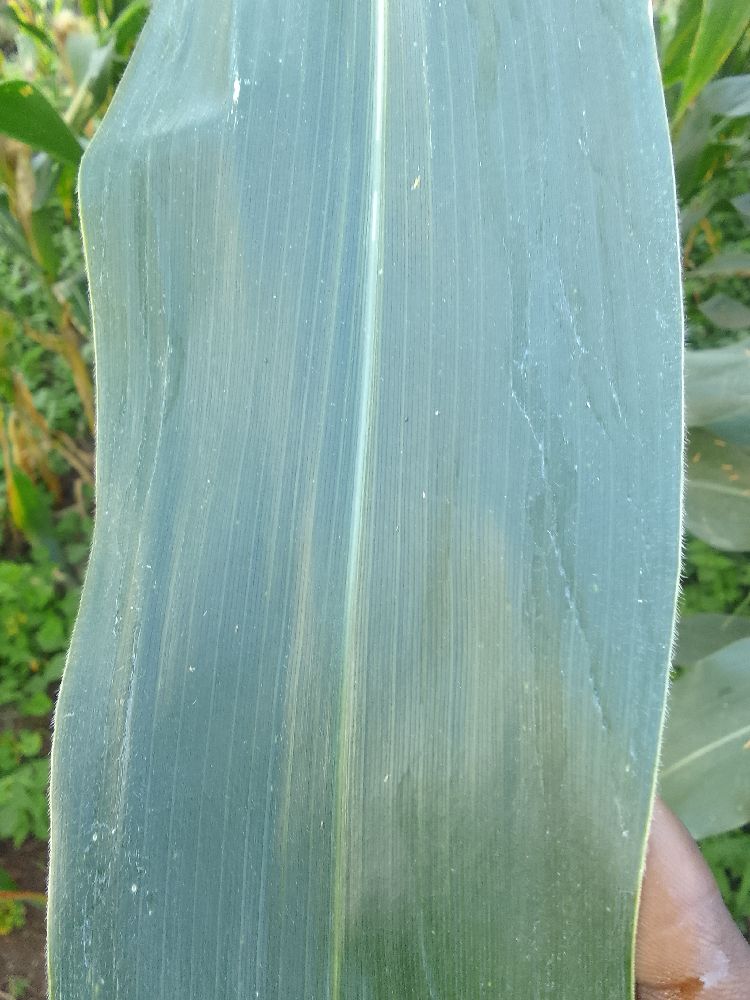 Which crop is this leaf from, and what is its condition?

maize, healthy
